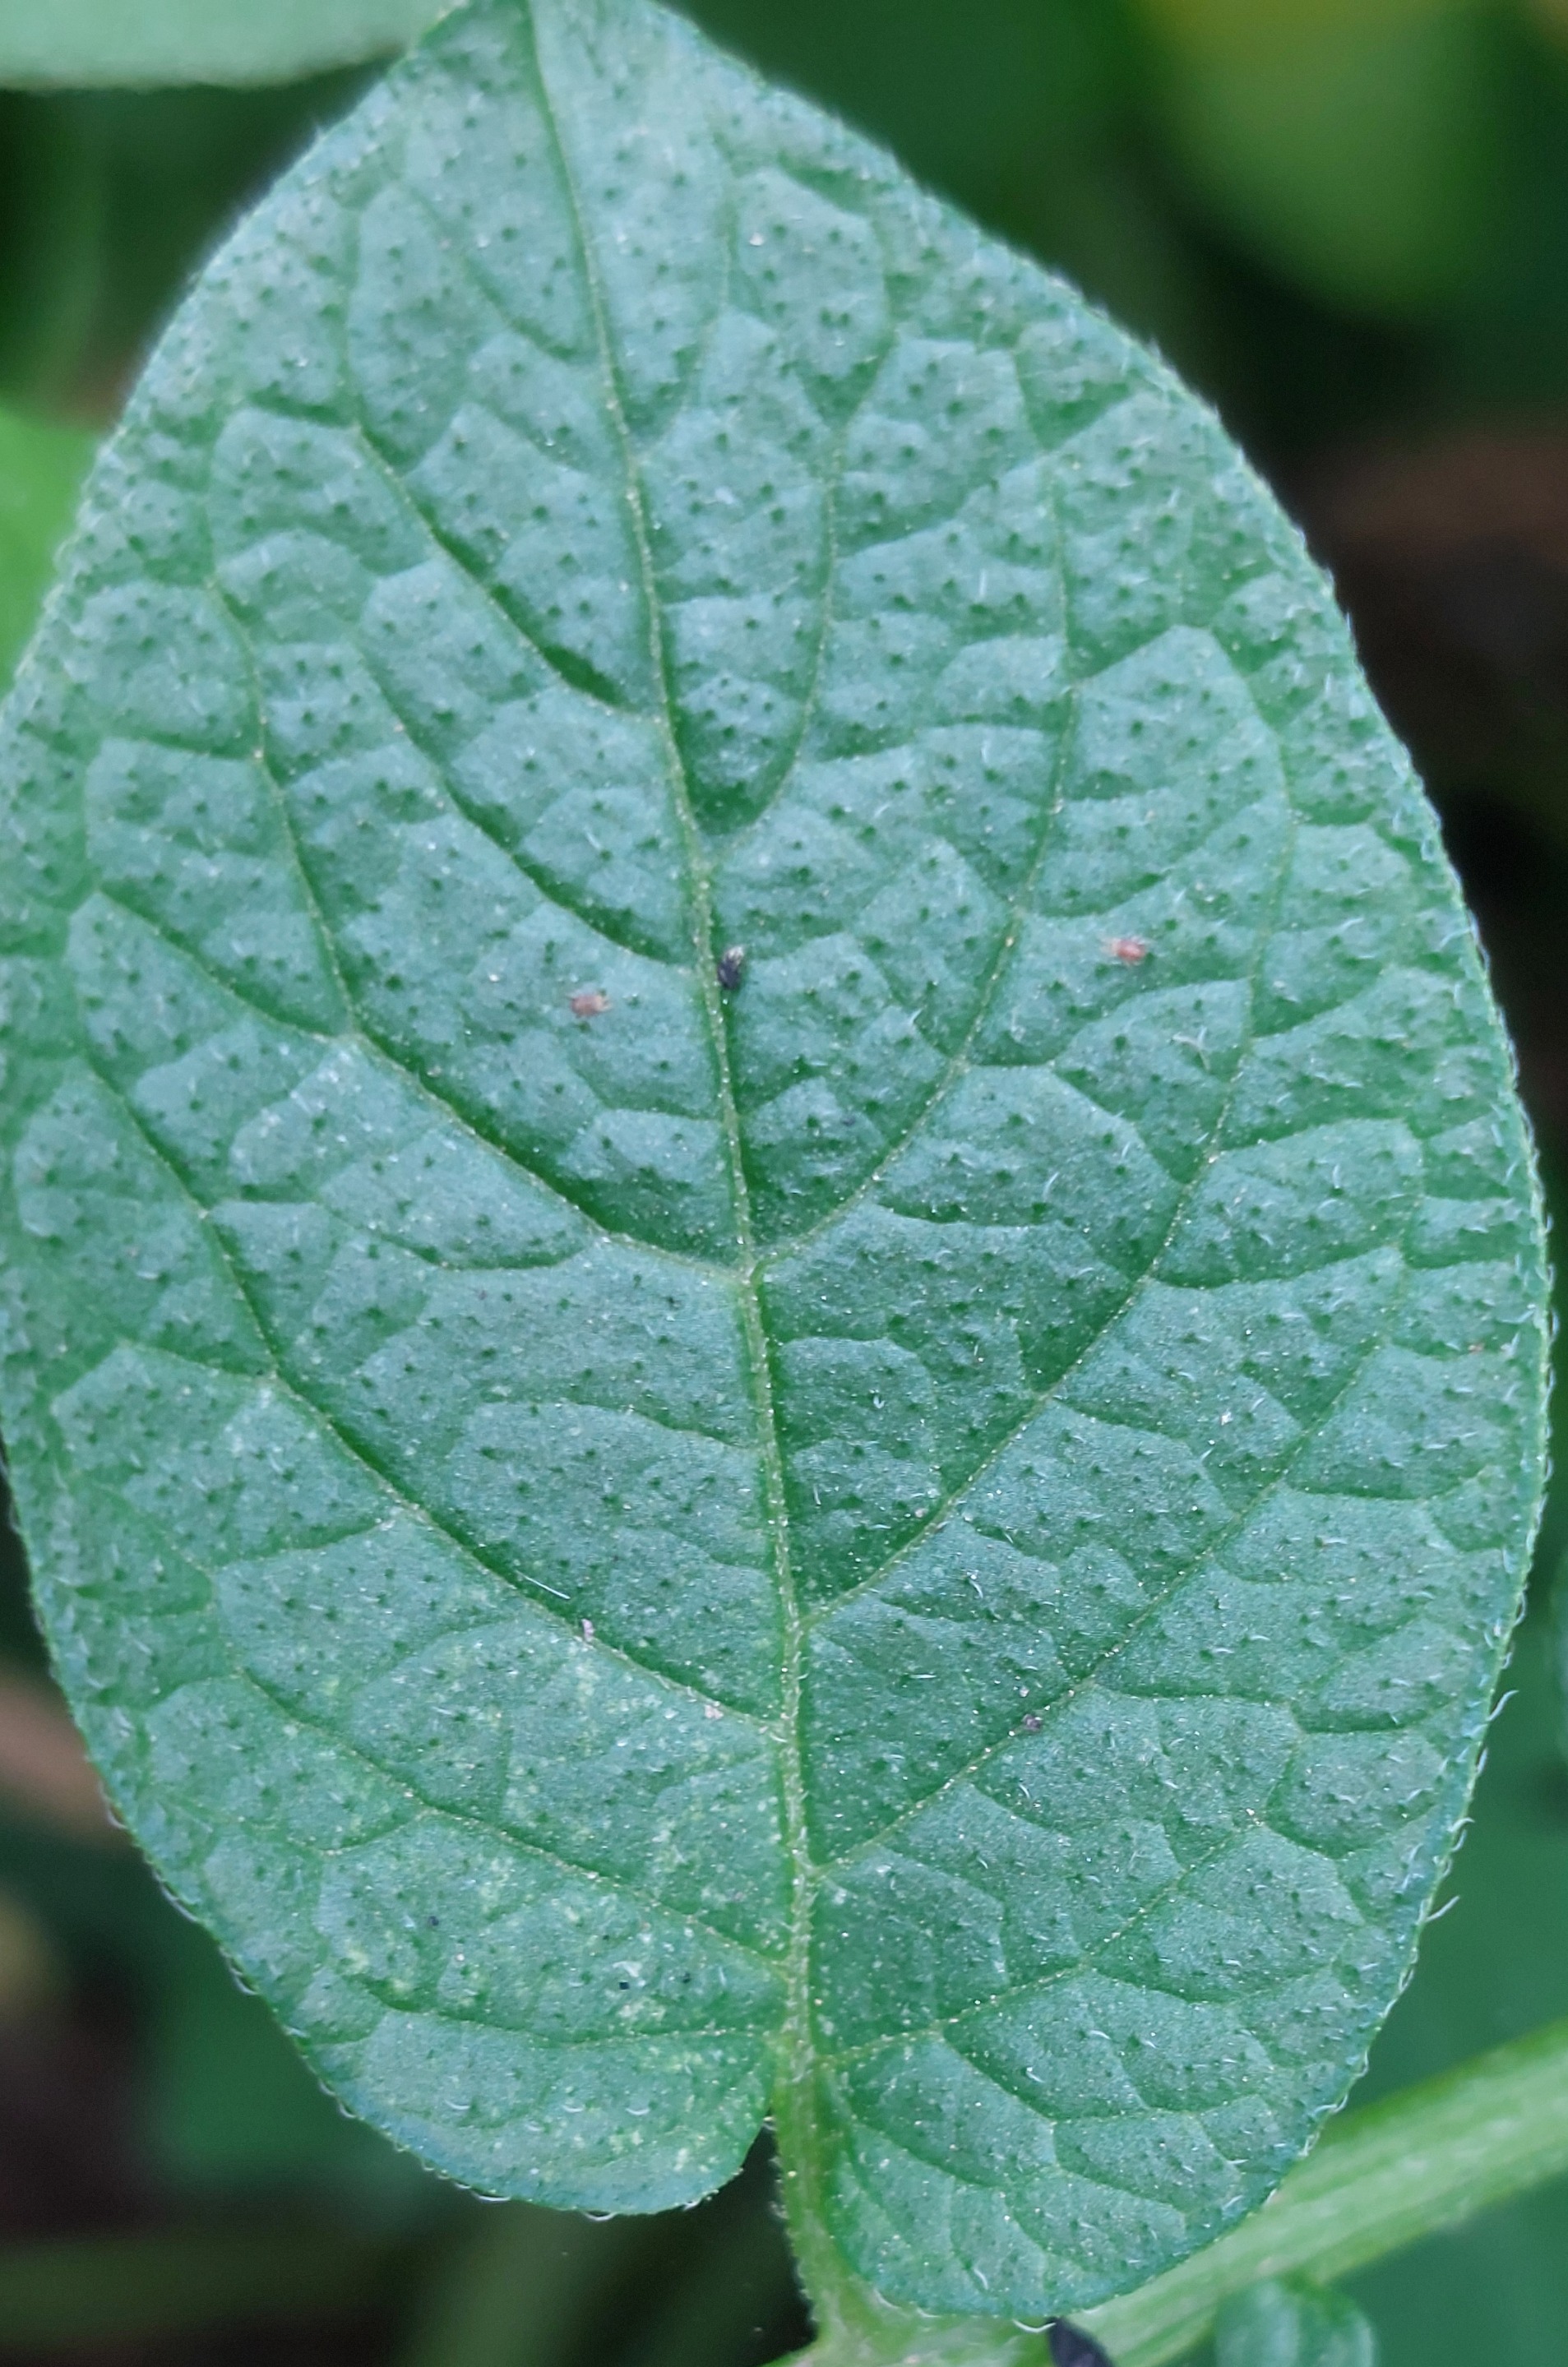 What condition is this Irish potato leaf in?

healthy
